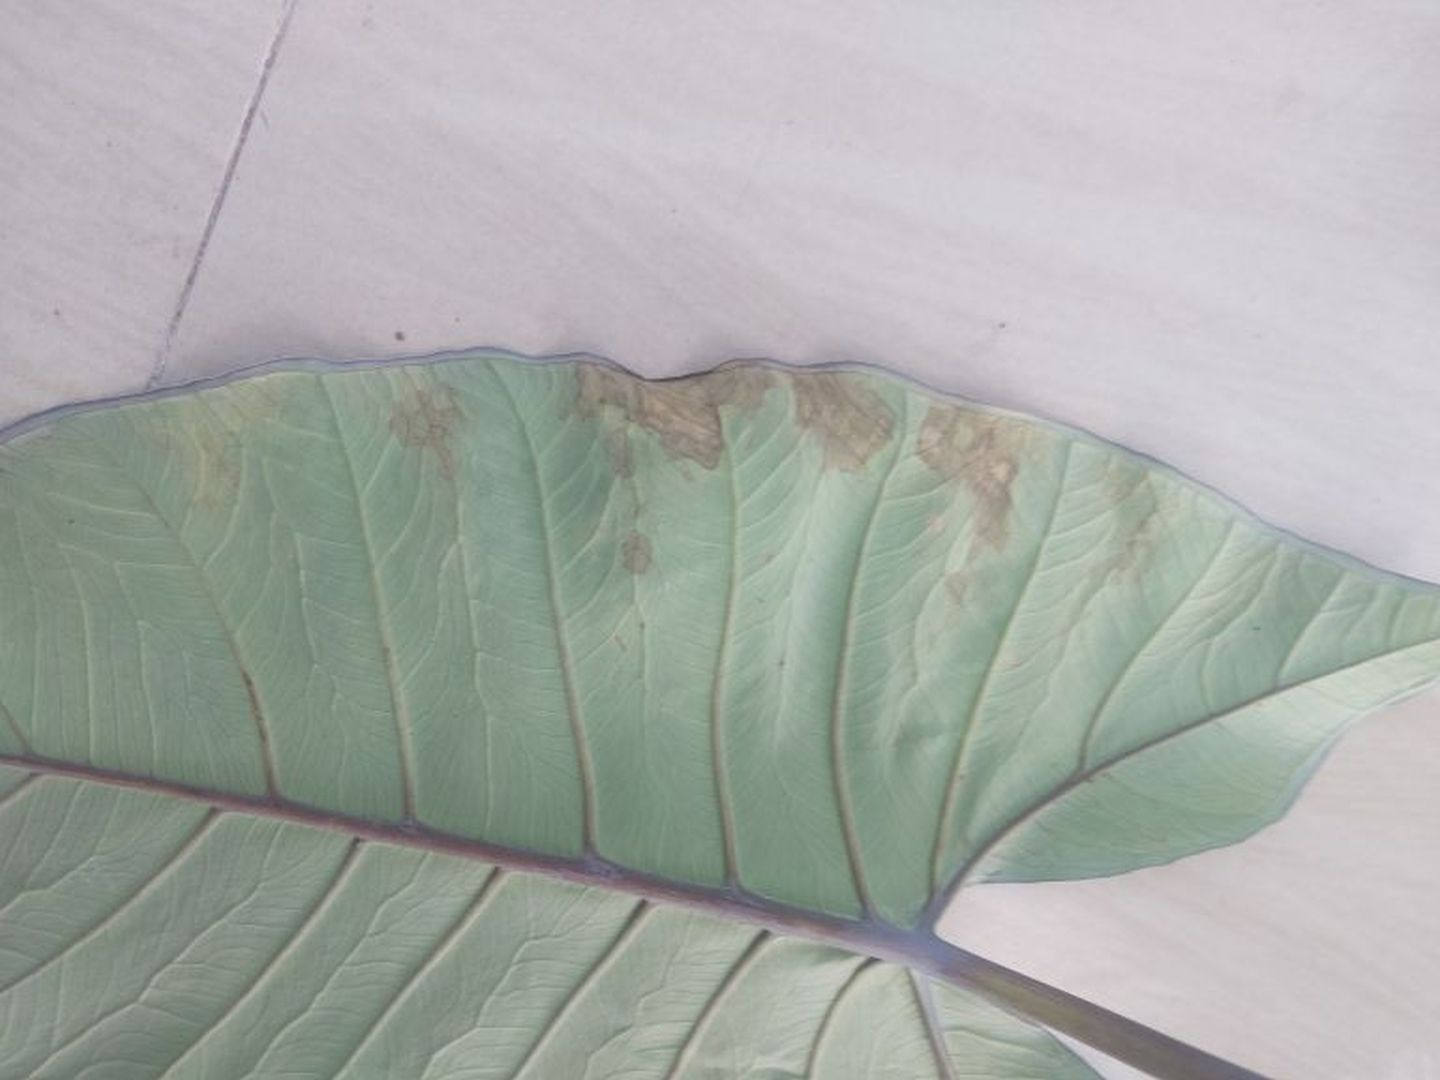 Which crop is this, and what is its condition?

taro, leaf blight
